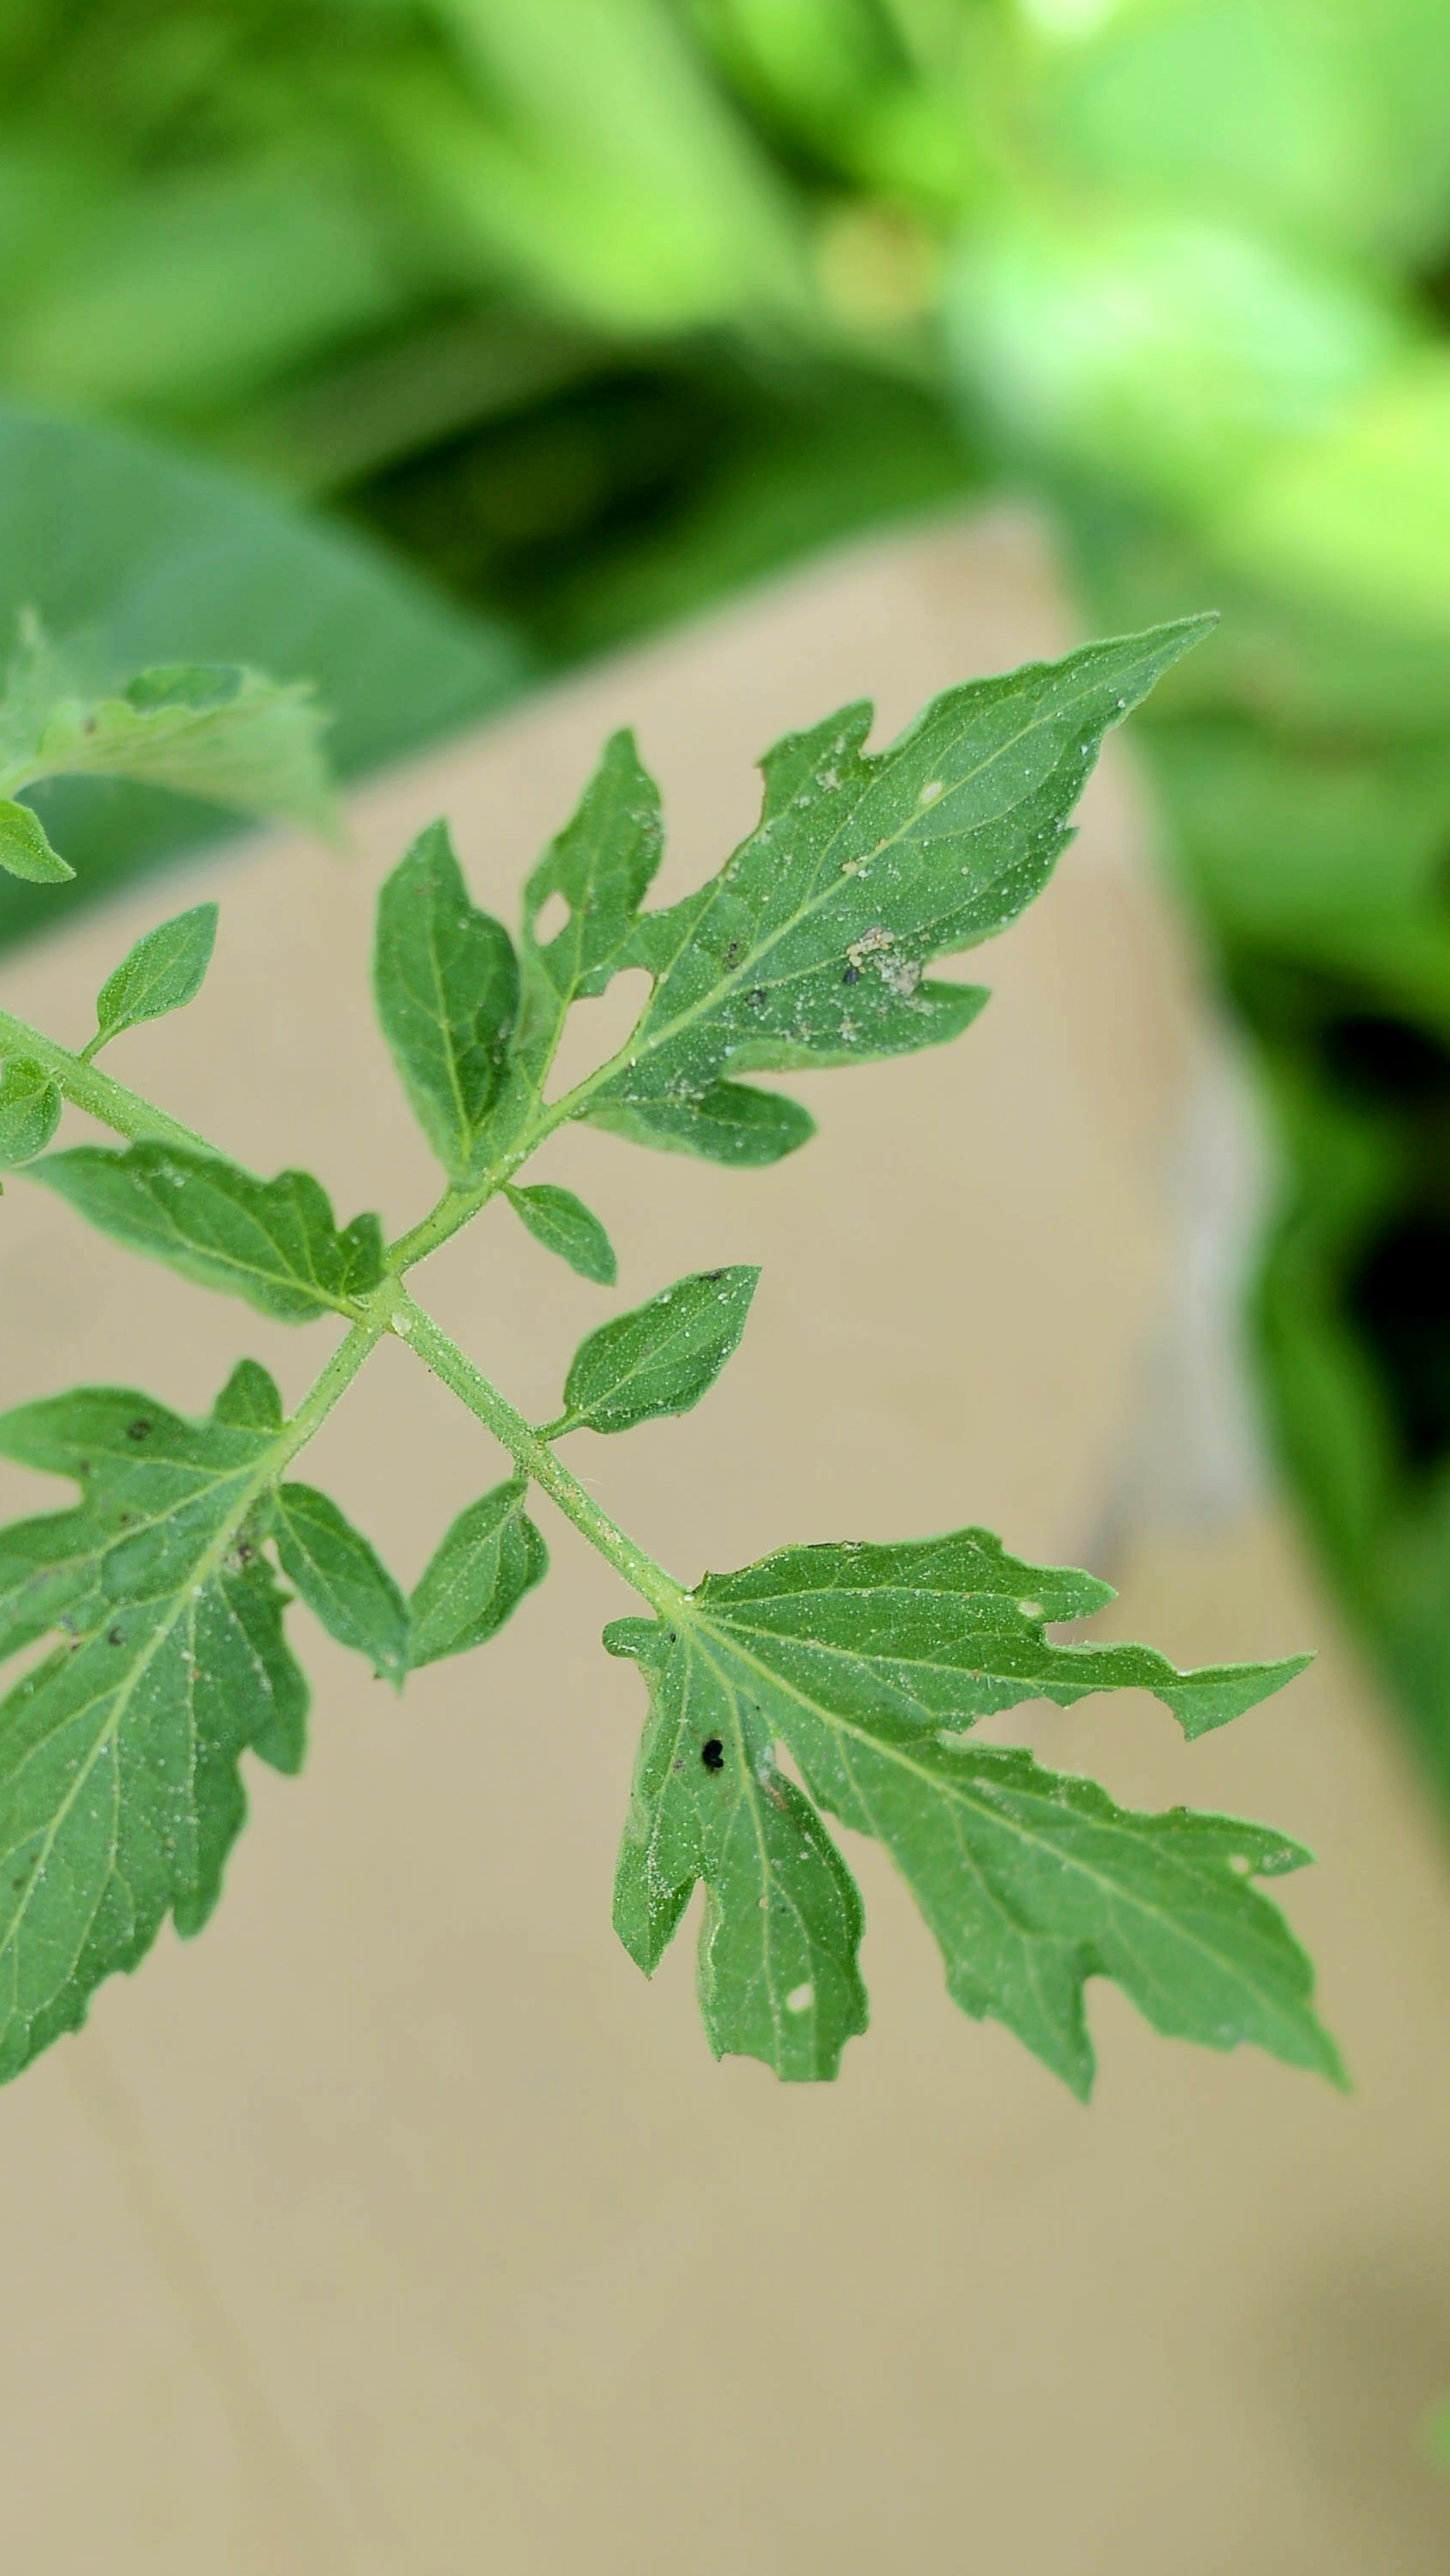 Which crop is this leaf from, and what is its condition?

tomato, infected
